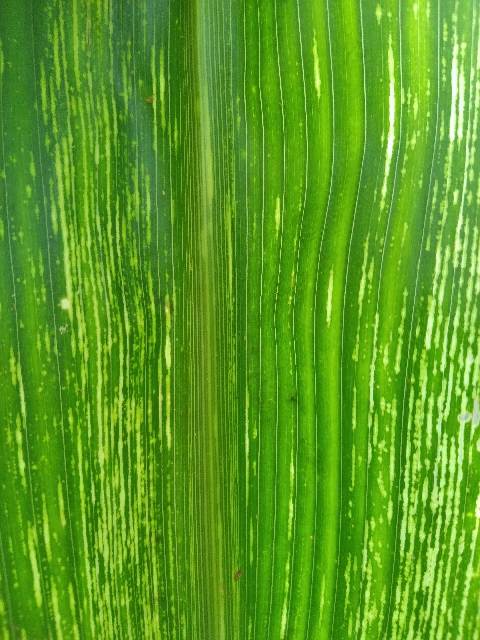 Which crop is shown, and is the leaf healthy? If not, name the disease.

maize, maize streak virus
